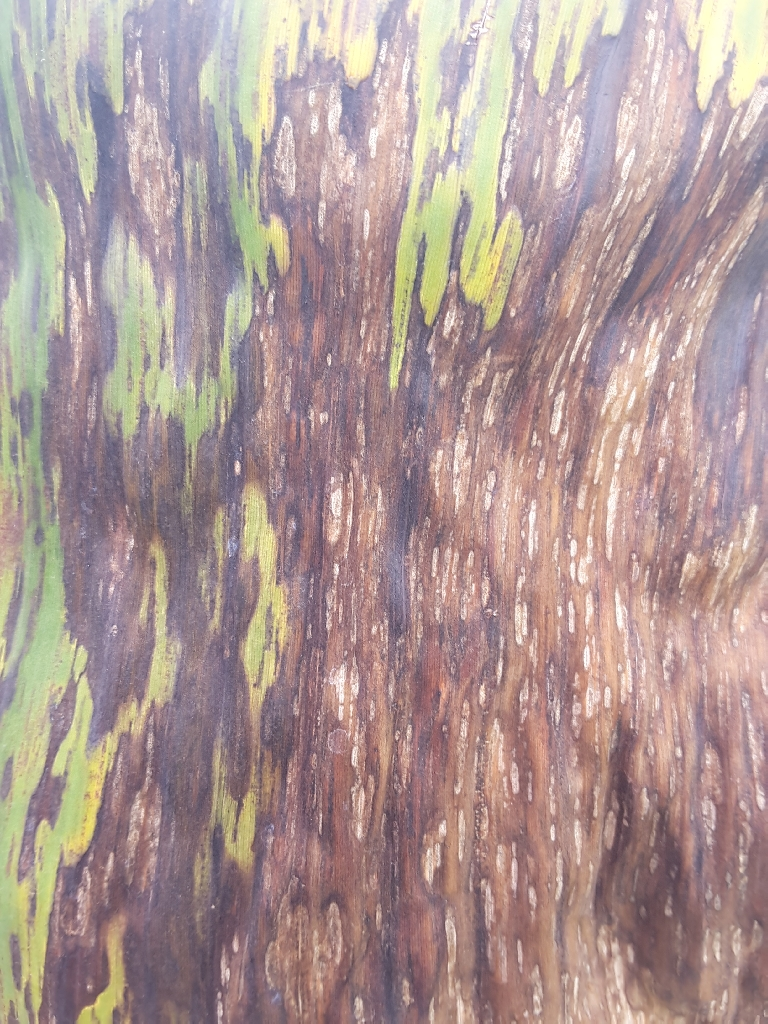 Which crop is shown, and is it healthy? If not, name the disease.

banana, black sigatoka
